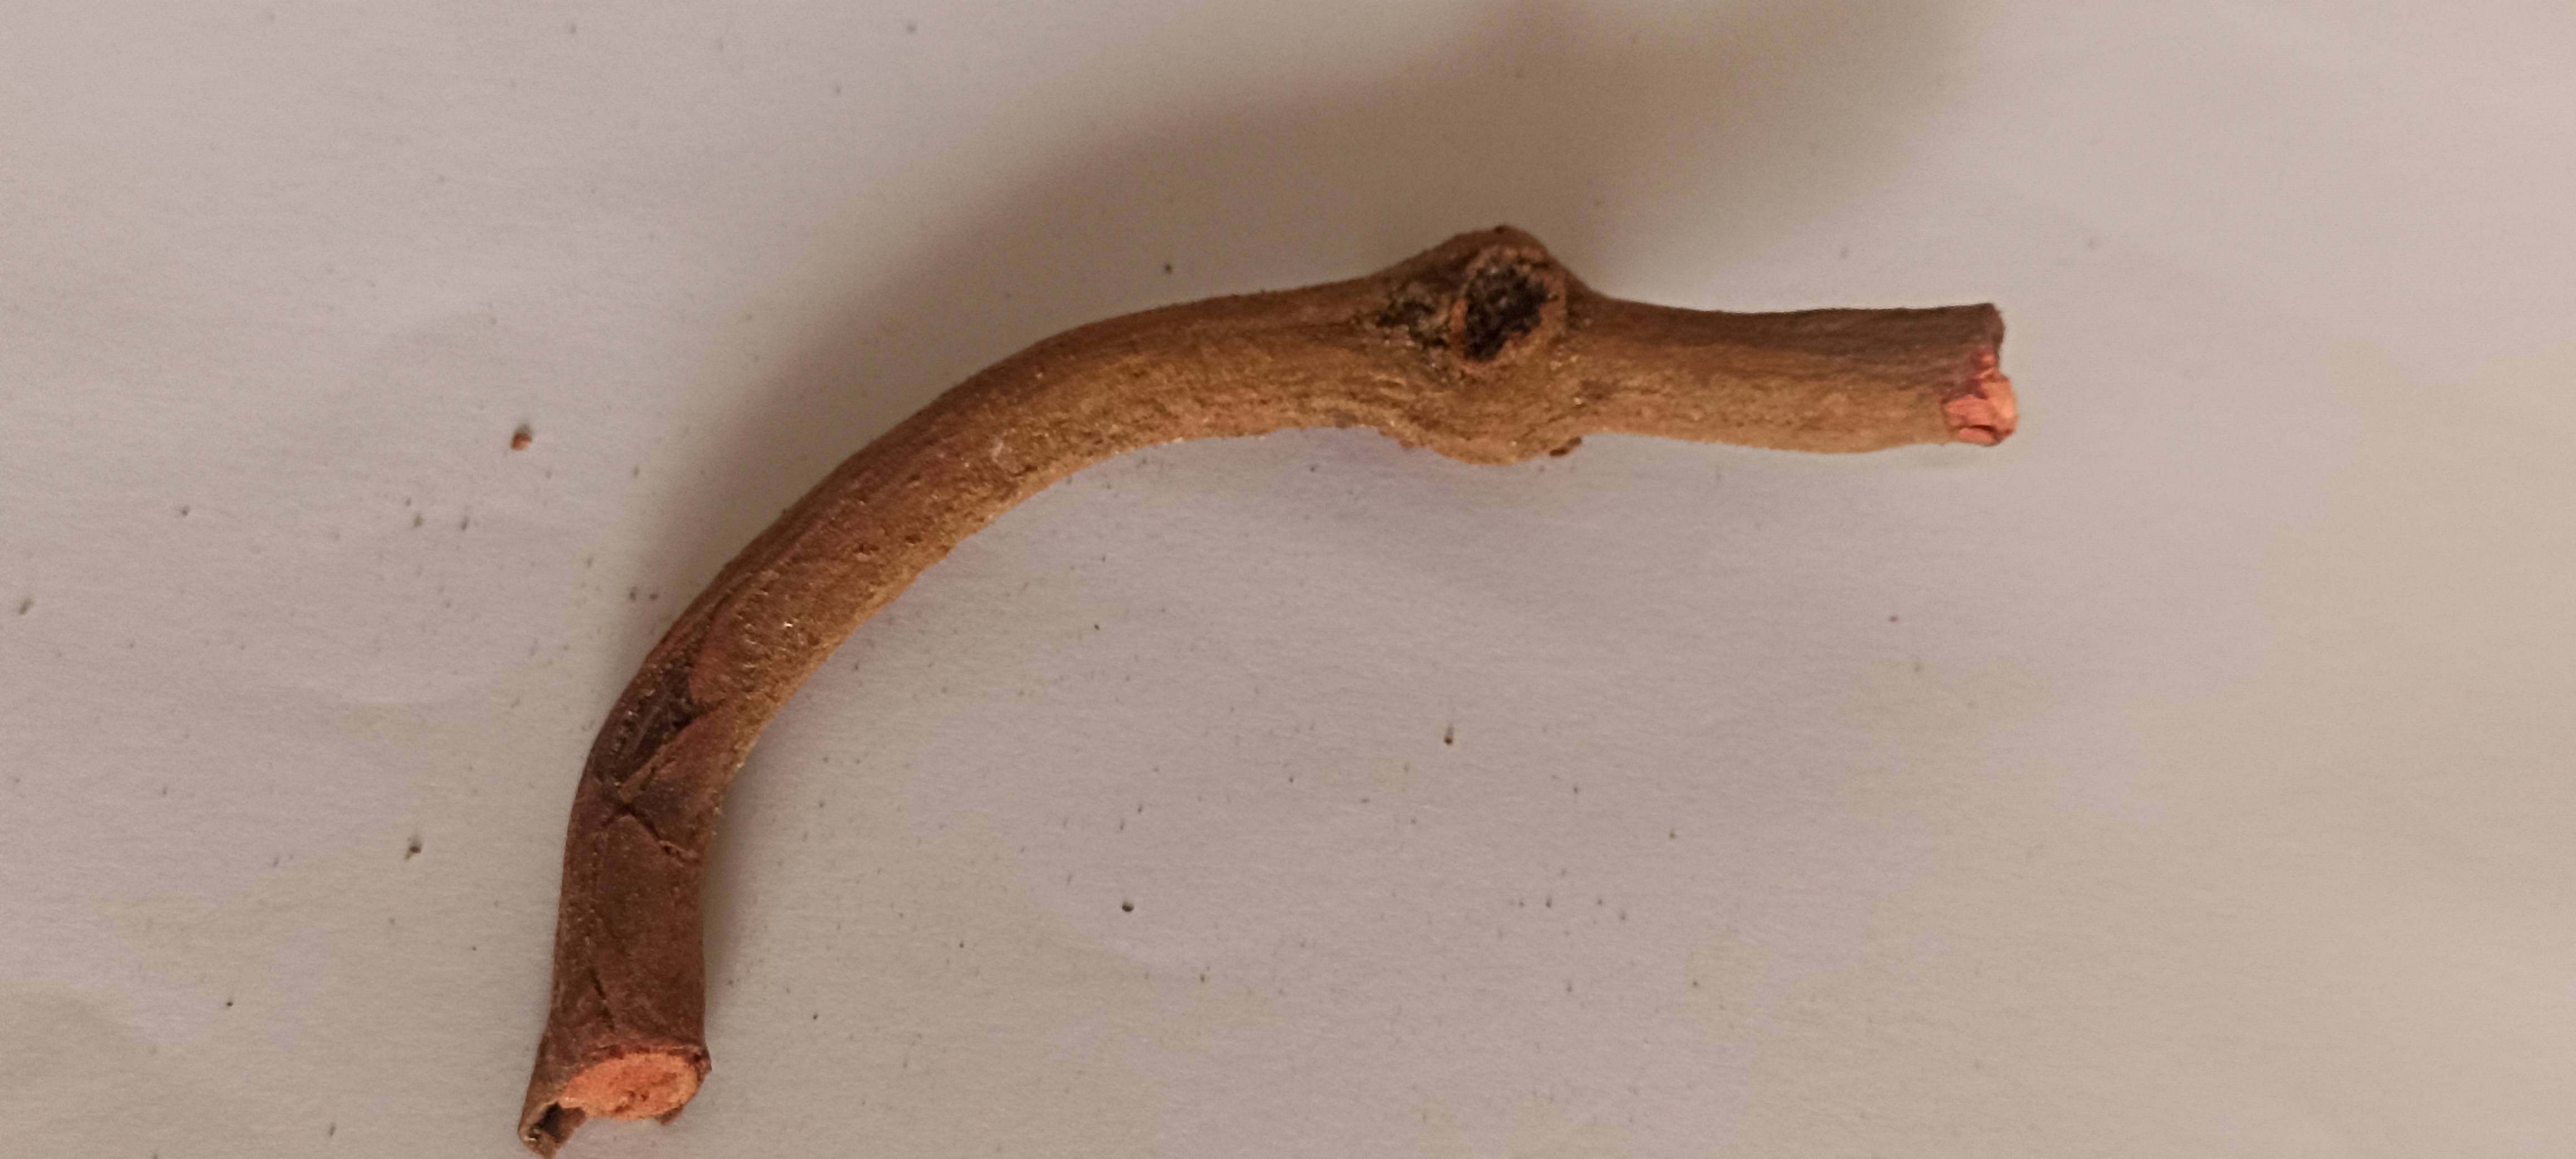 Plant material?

manjistha
